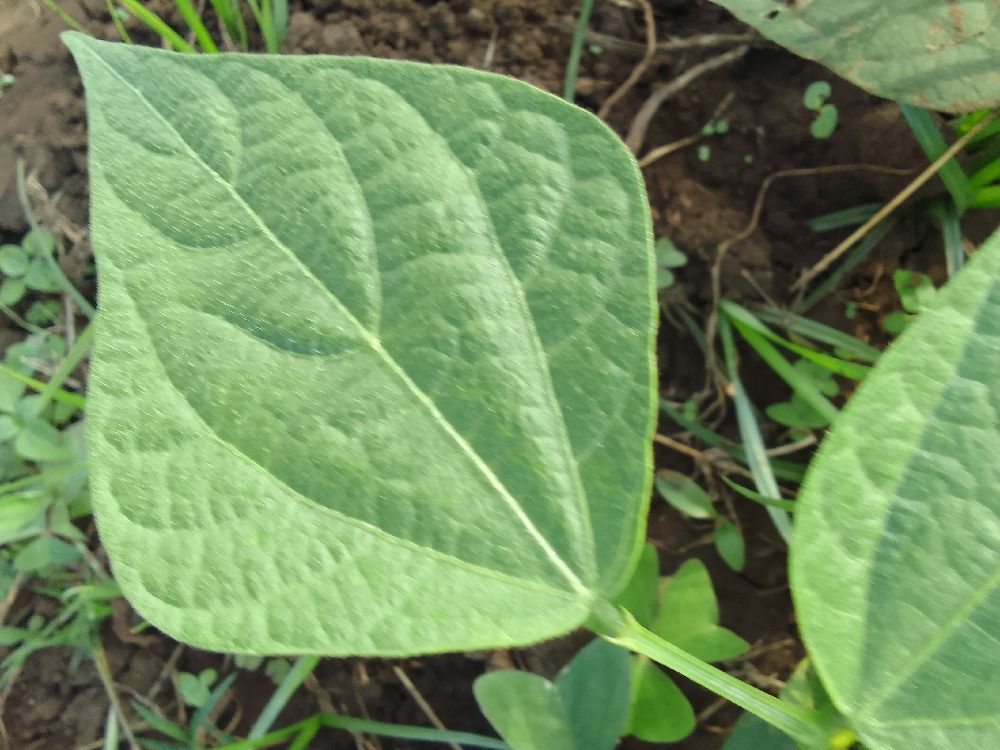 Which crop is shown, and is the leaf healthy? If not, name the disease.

common bean, healthy
